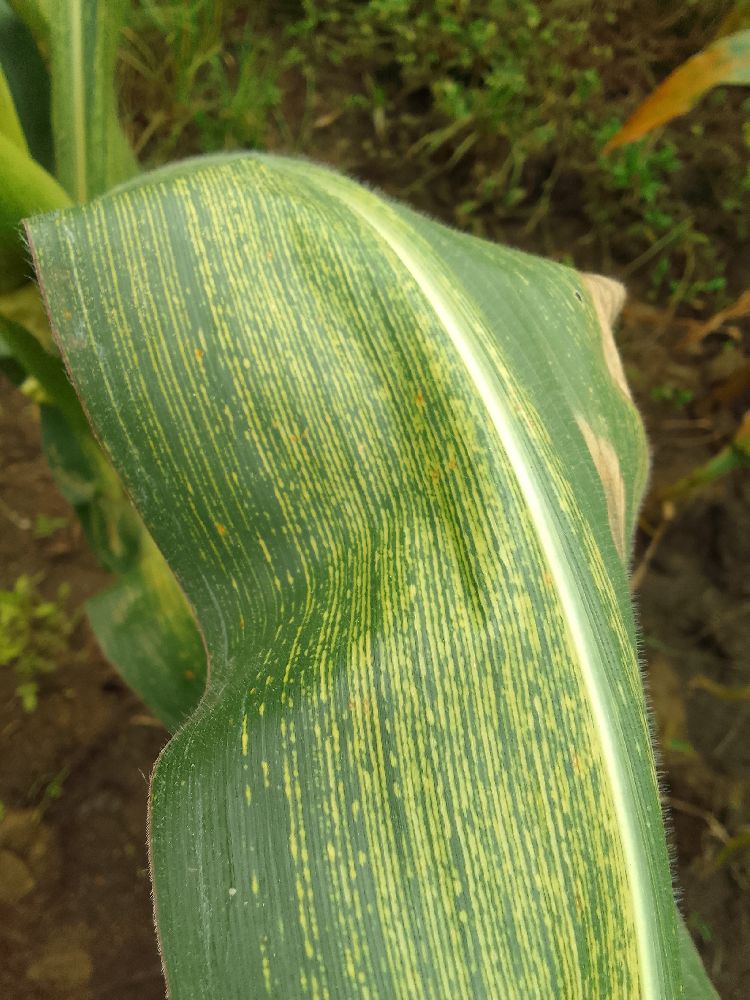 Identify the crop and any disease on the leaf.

maize, maize streak virus
